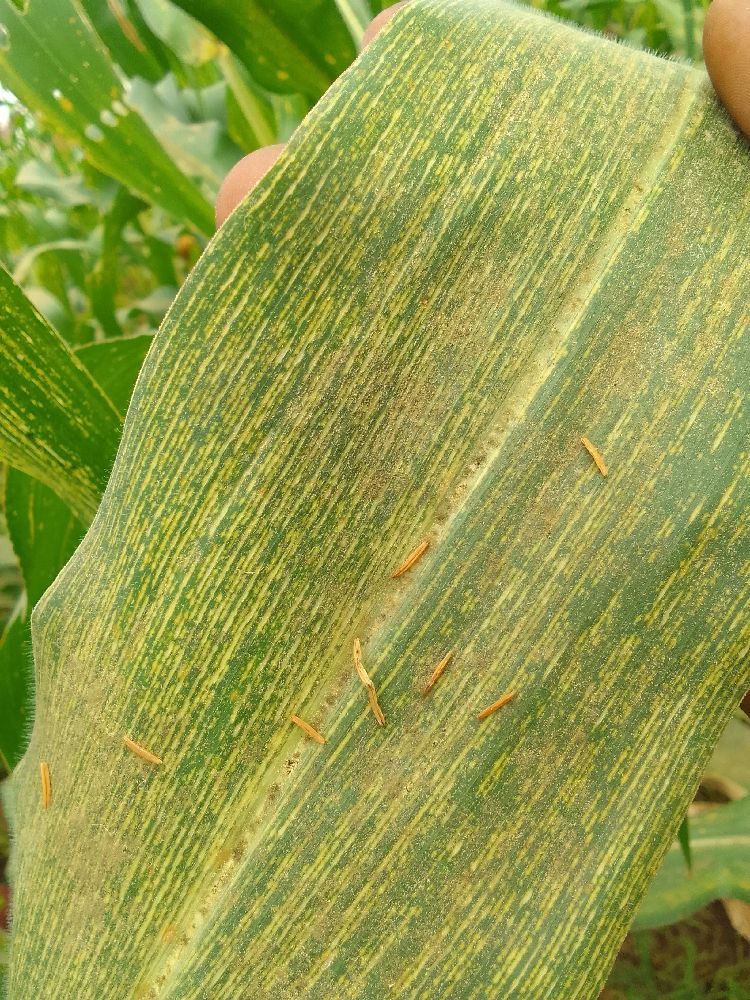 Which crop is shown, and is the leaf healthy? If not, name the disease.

maize, maize streak virus
